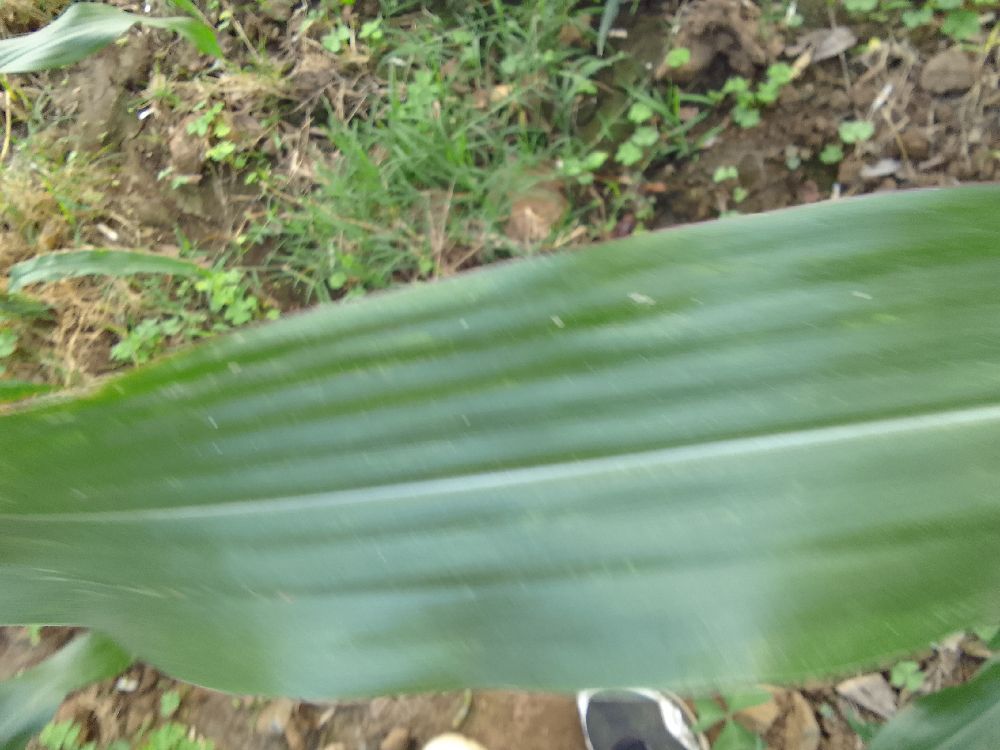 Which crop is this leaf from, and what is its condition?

maize, healthy
